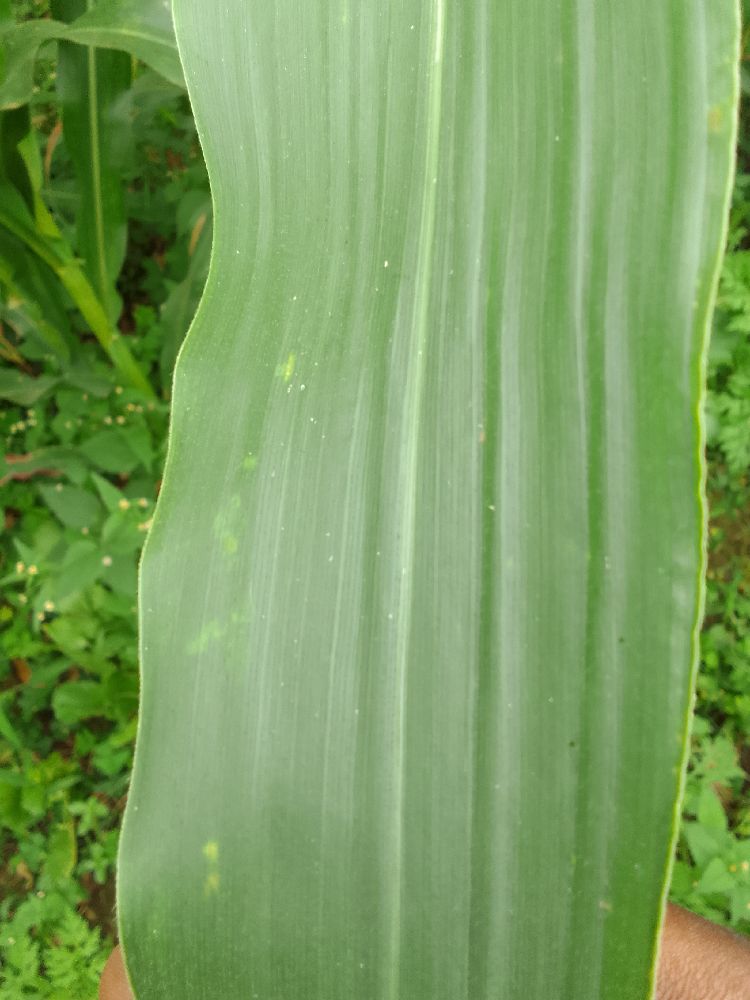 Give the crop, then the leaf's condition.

maize, healthy
